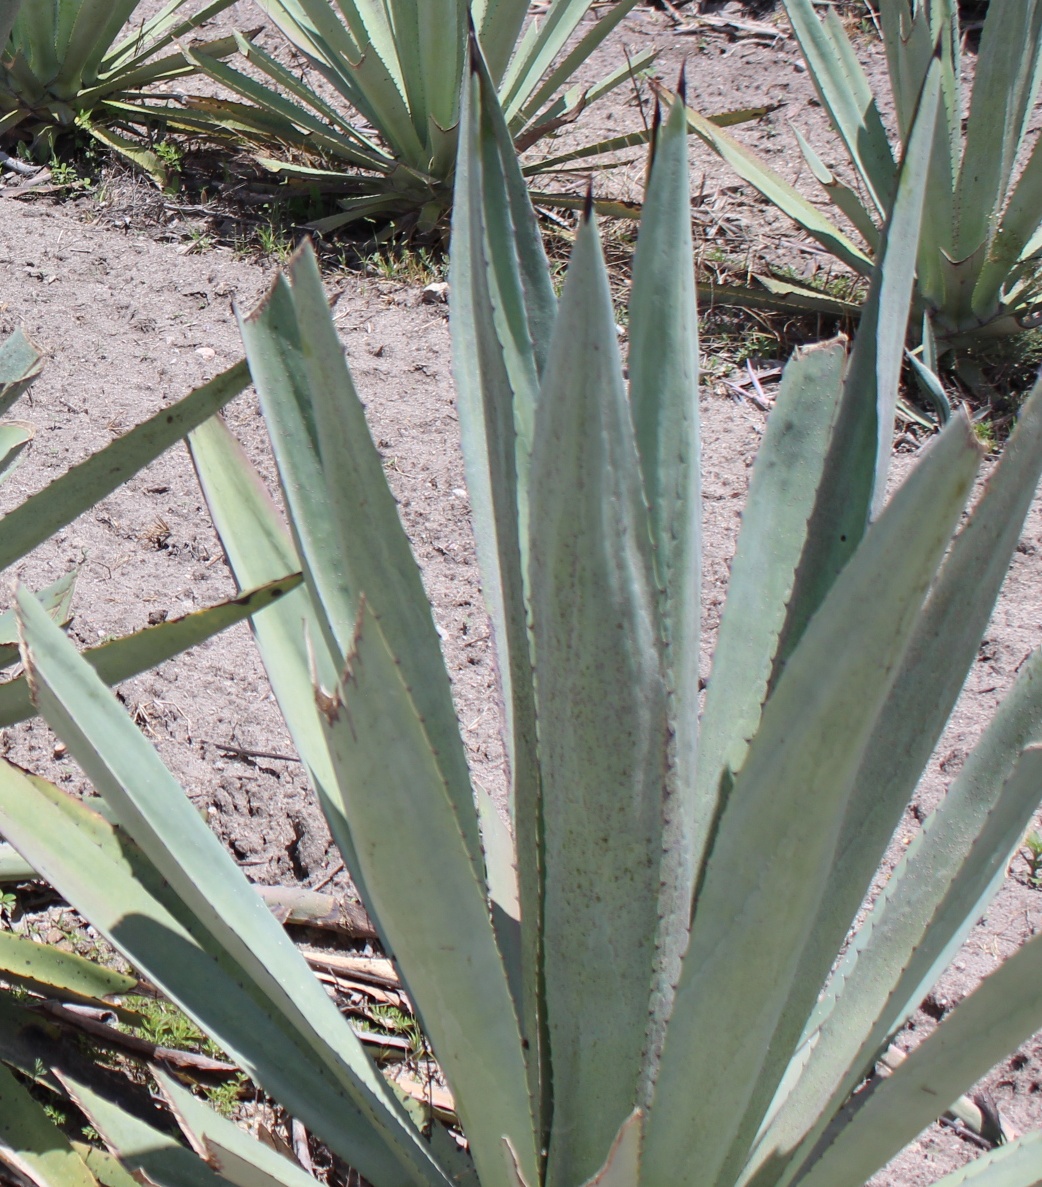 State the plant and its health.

agave, spotted
